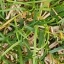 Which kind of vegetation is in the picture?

grass
